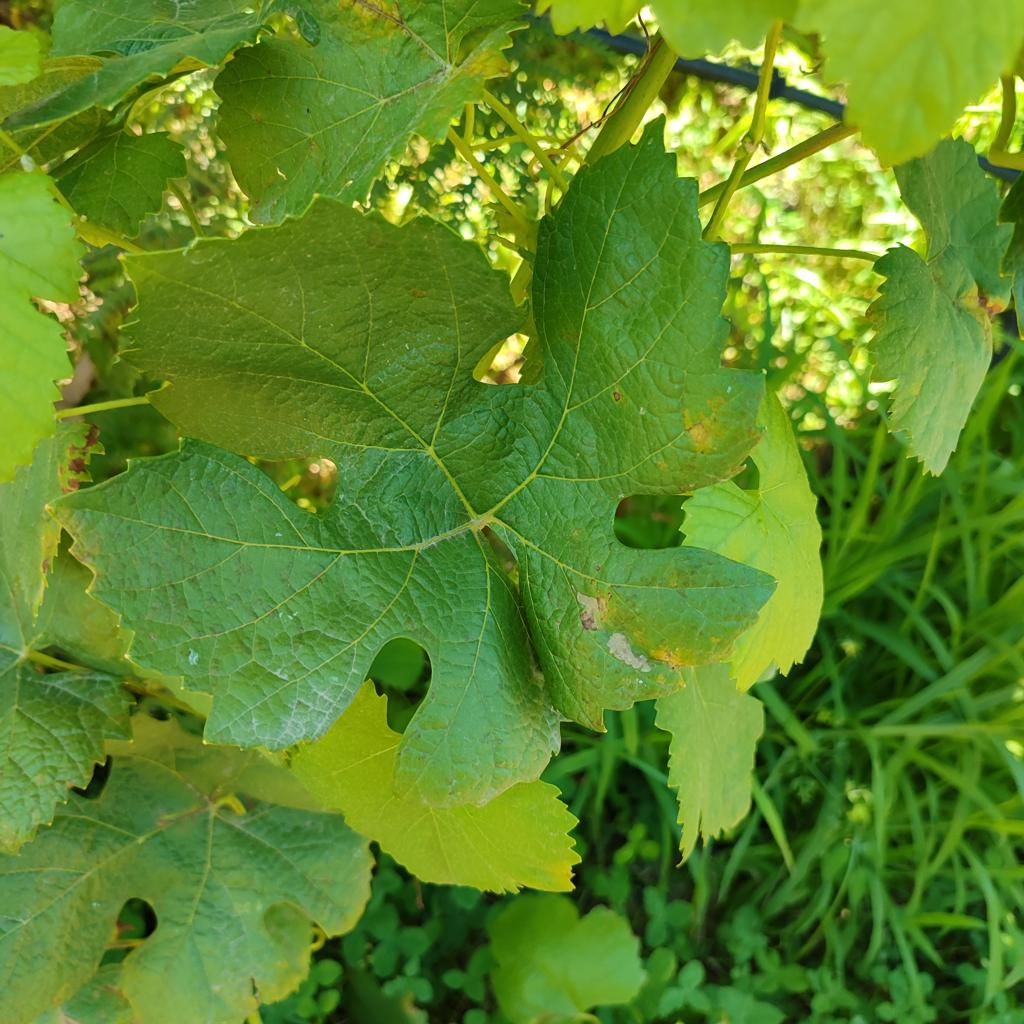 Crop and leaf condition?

grapevine, downy mildew
